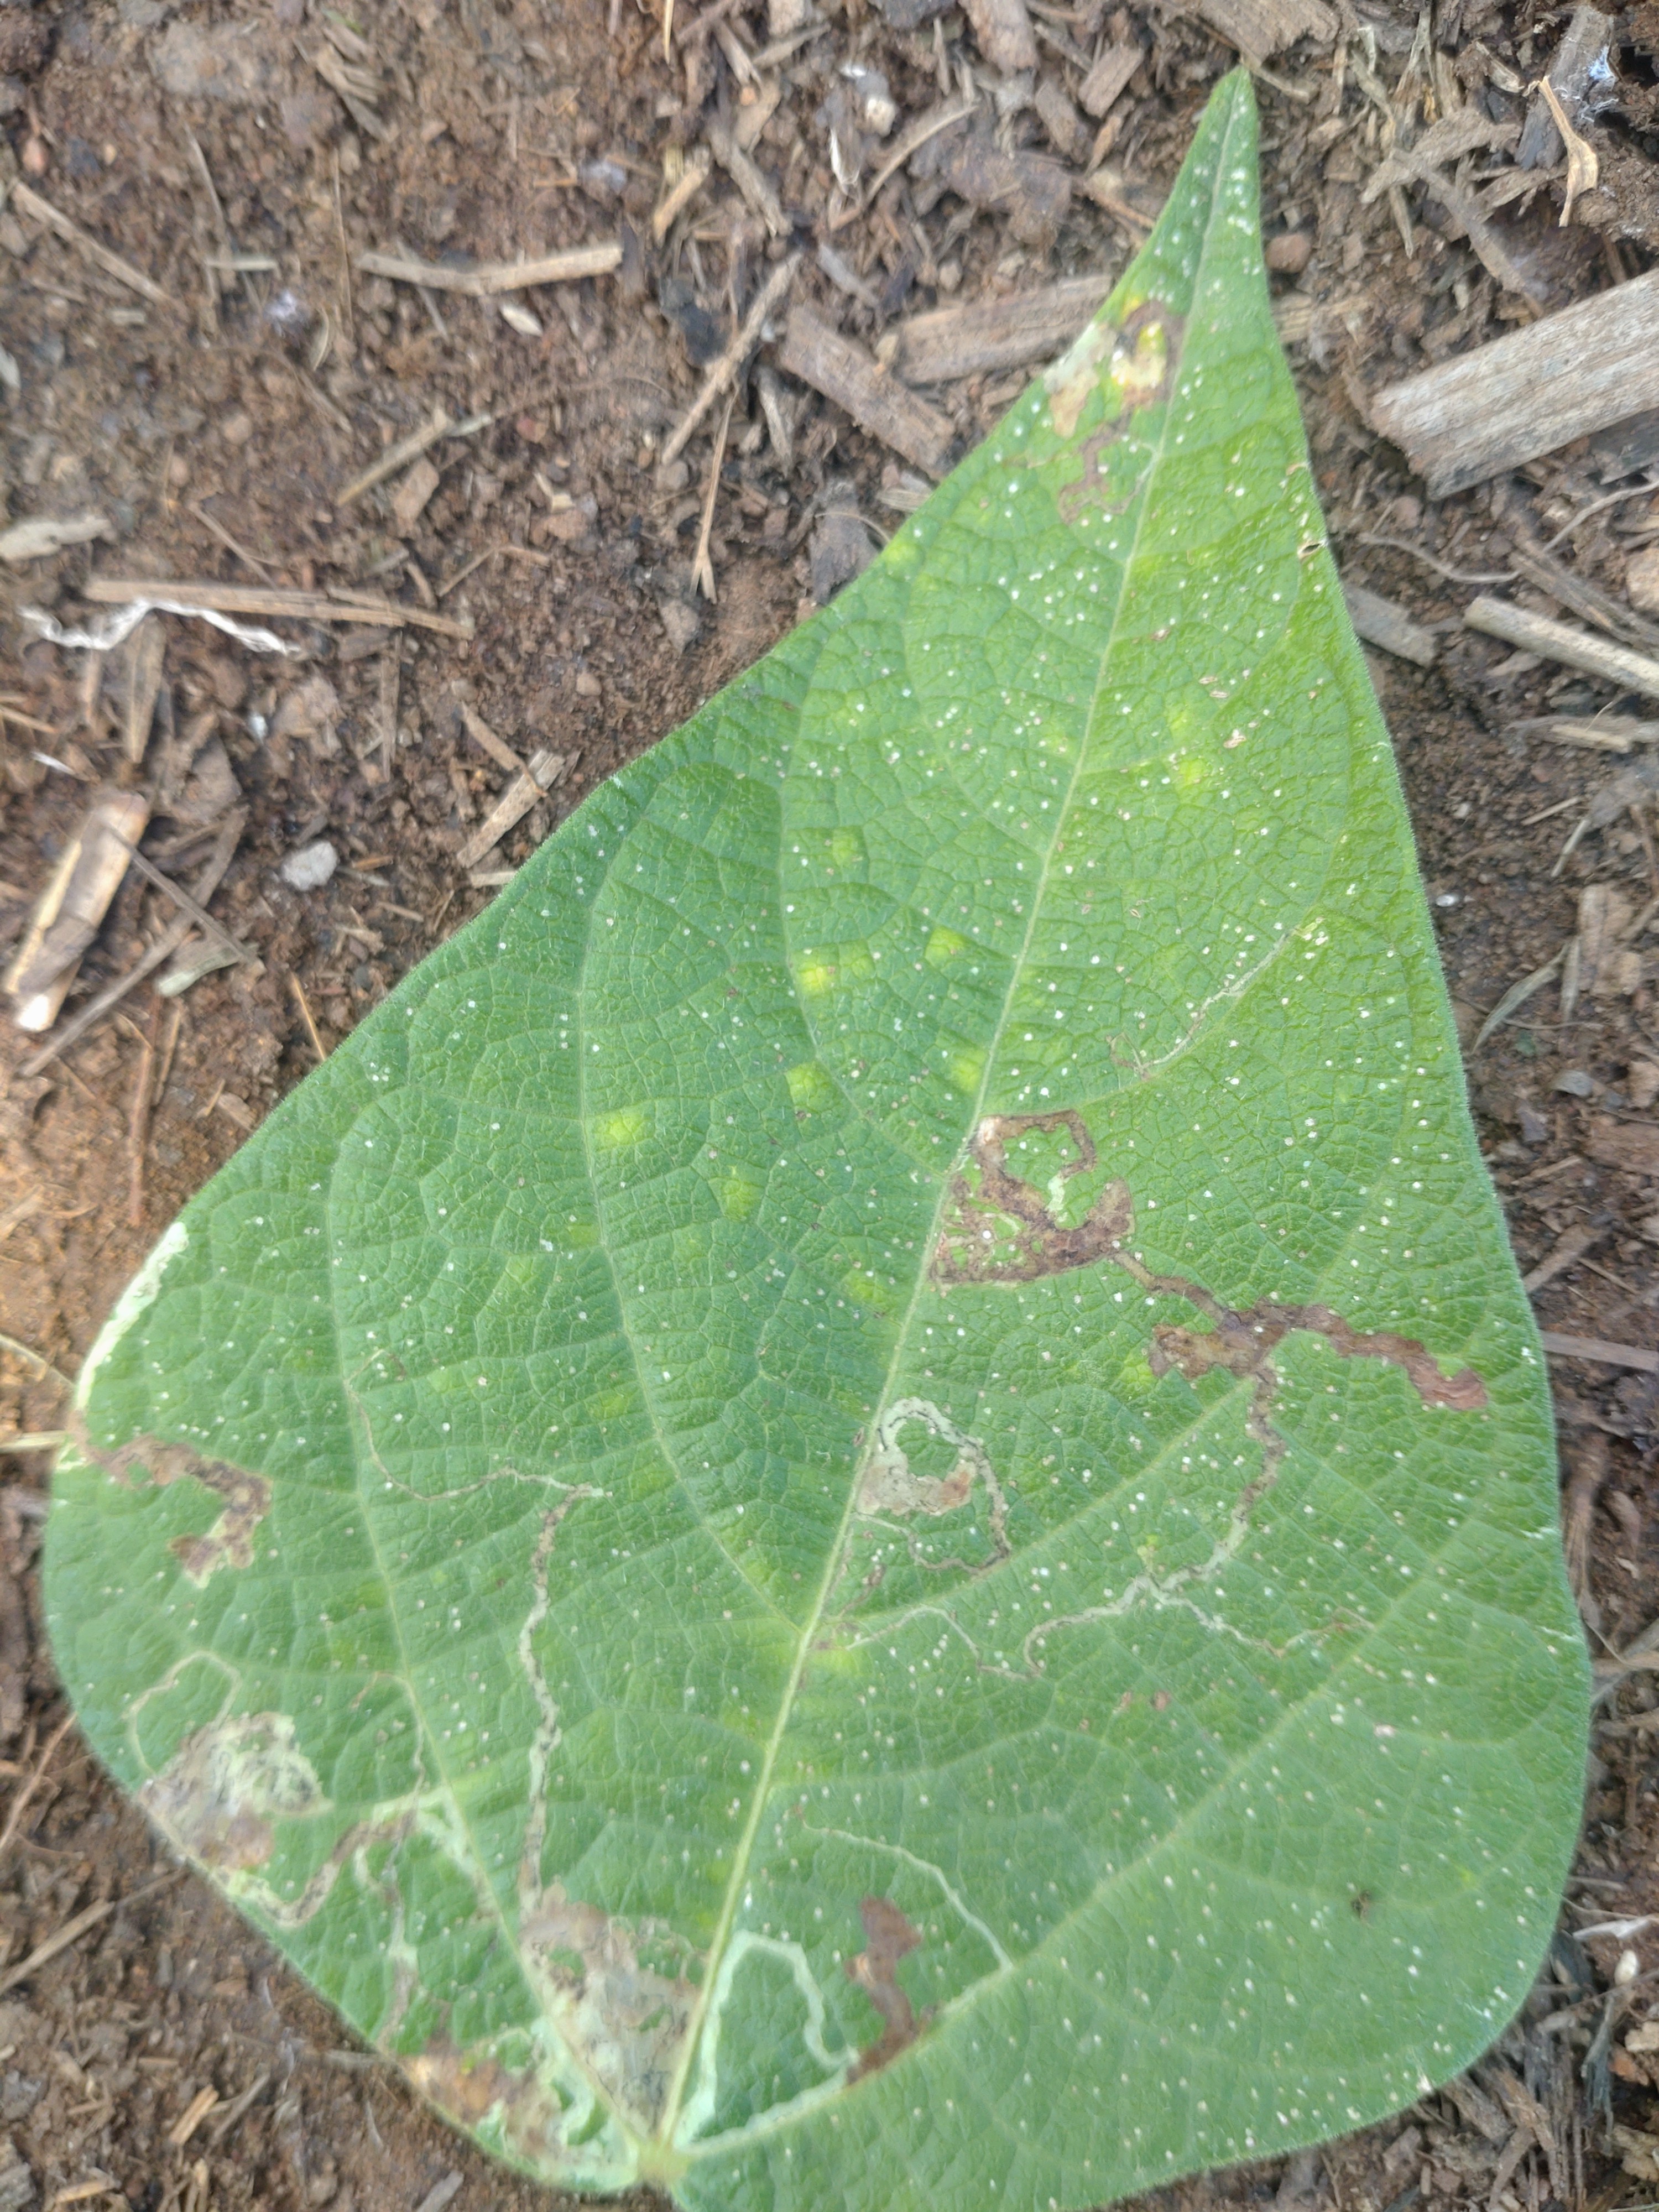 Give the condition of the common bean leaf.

anthracnose
